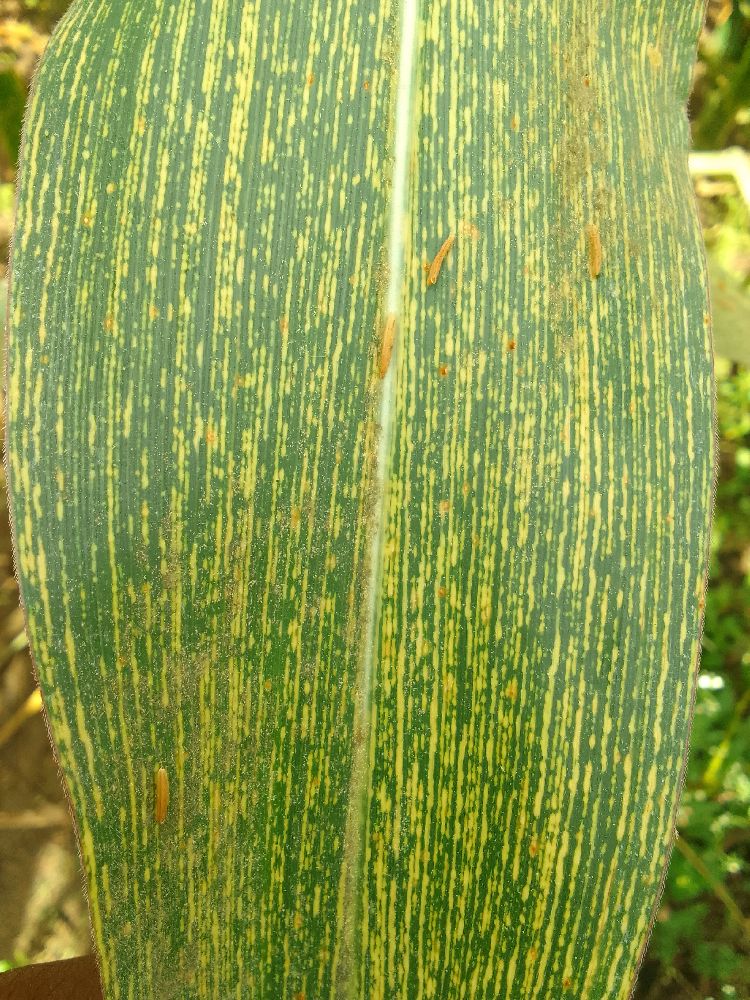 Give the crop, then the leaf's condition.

maize, maize streak virus
